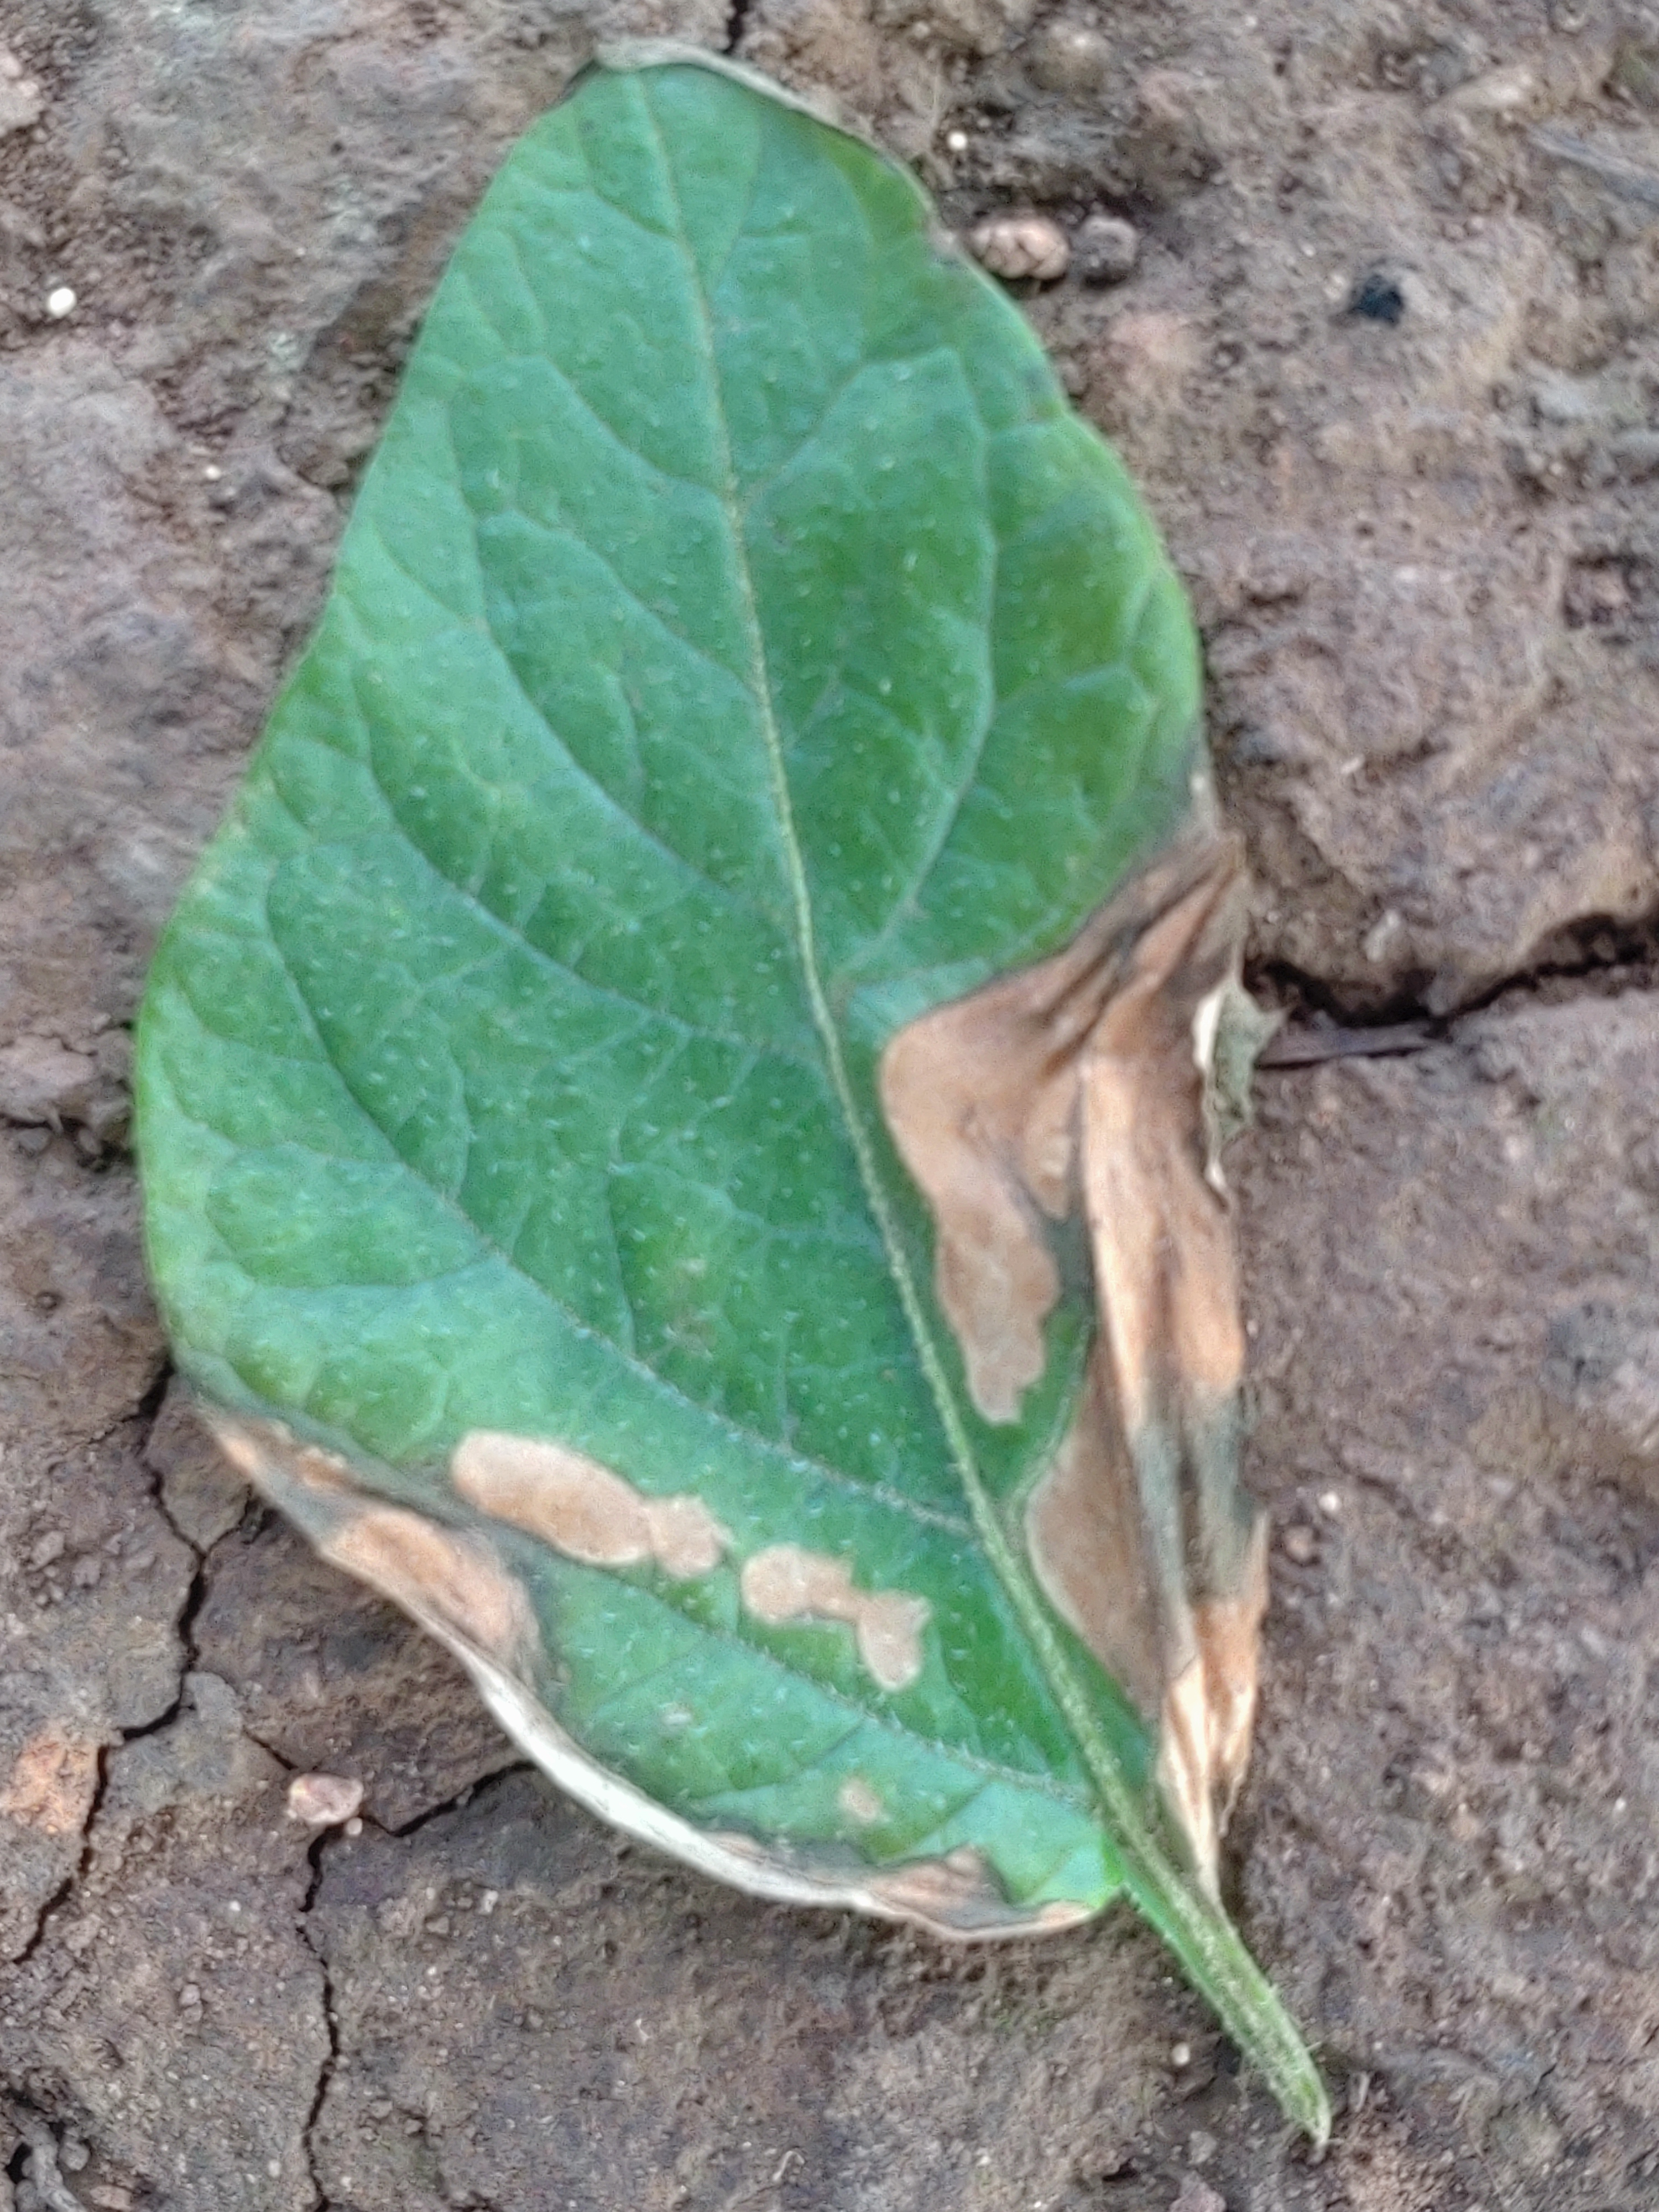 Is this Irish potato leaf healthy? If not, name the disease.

early blight
